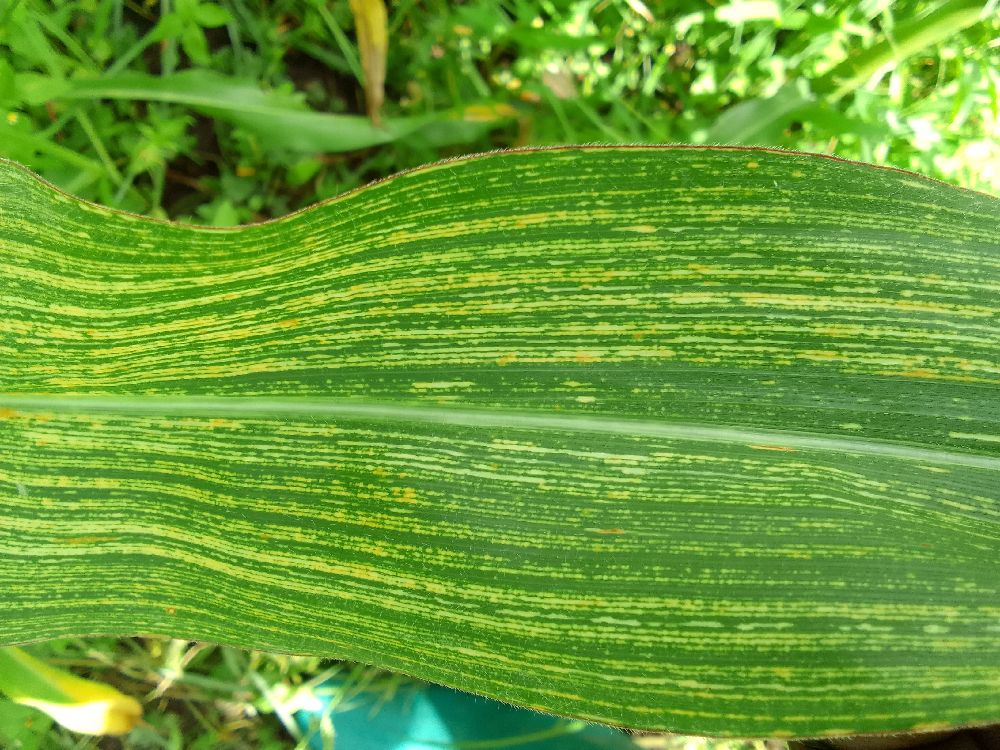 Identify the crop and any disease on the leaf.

maize, maize streak virus
